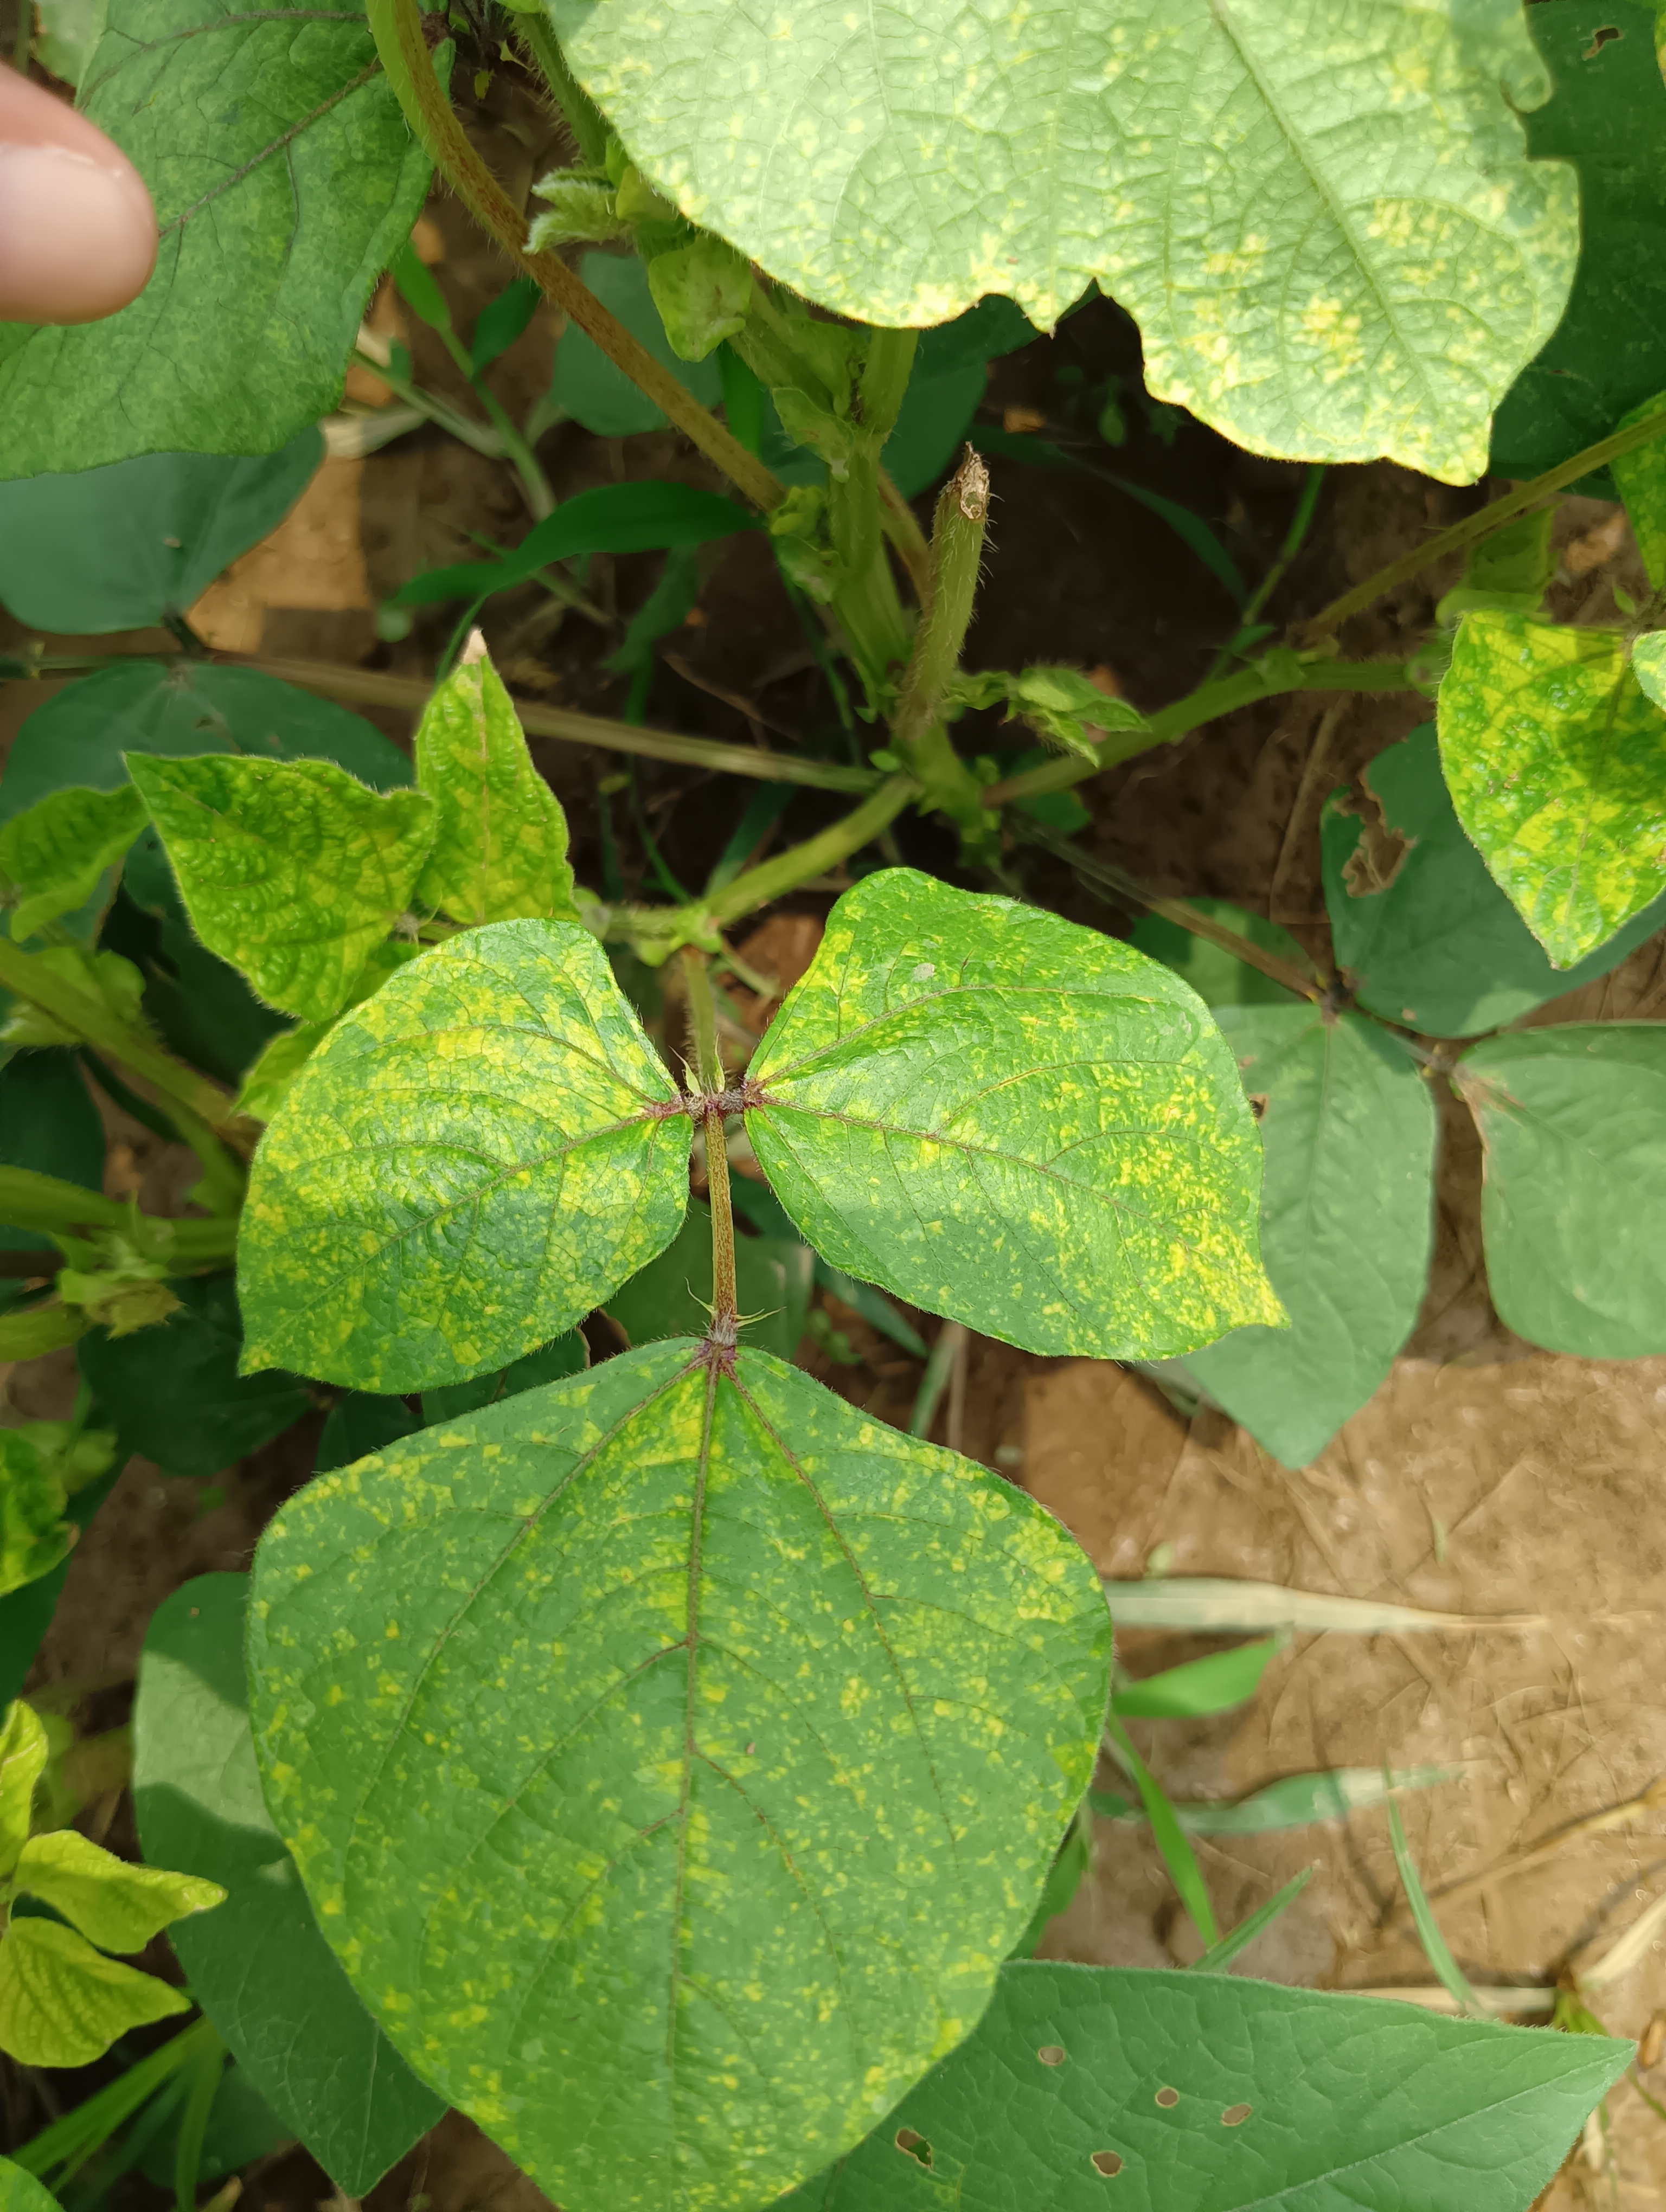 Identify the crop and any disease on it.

mungbean, yellow mosaic
